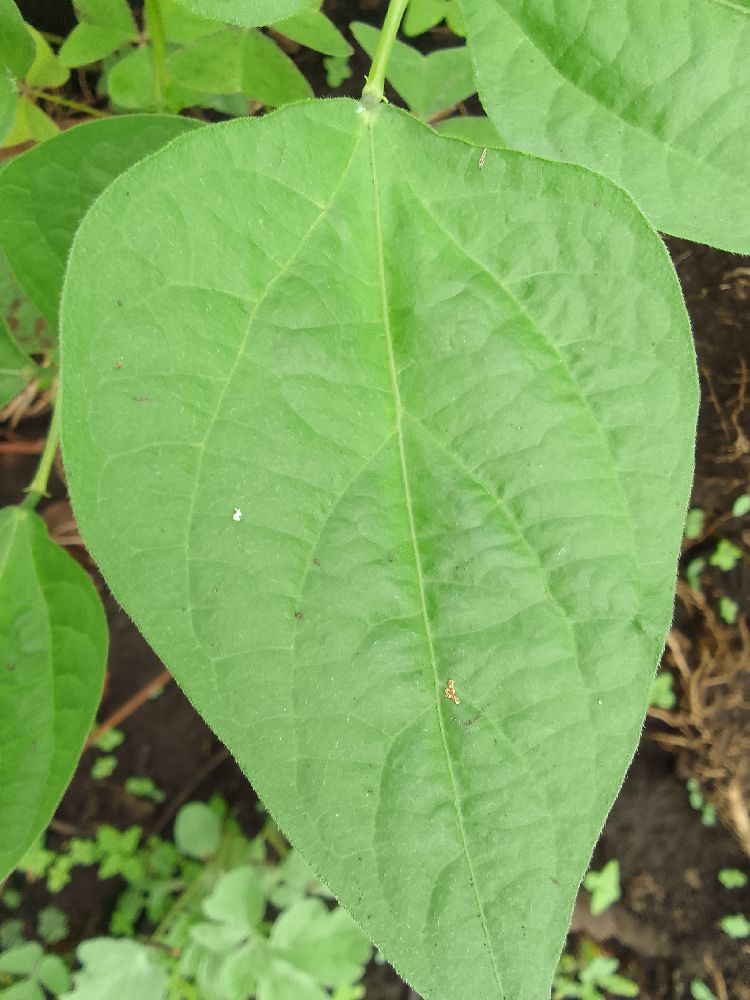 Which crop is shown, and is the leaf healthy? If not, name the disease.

common bean, healthy
